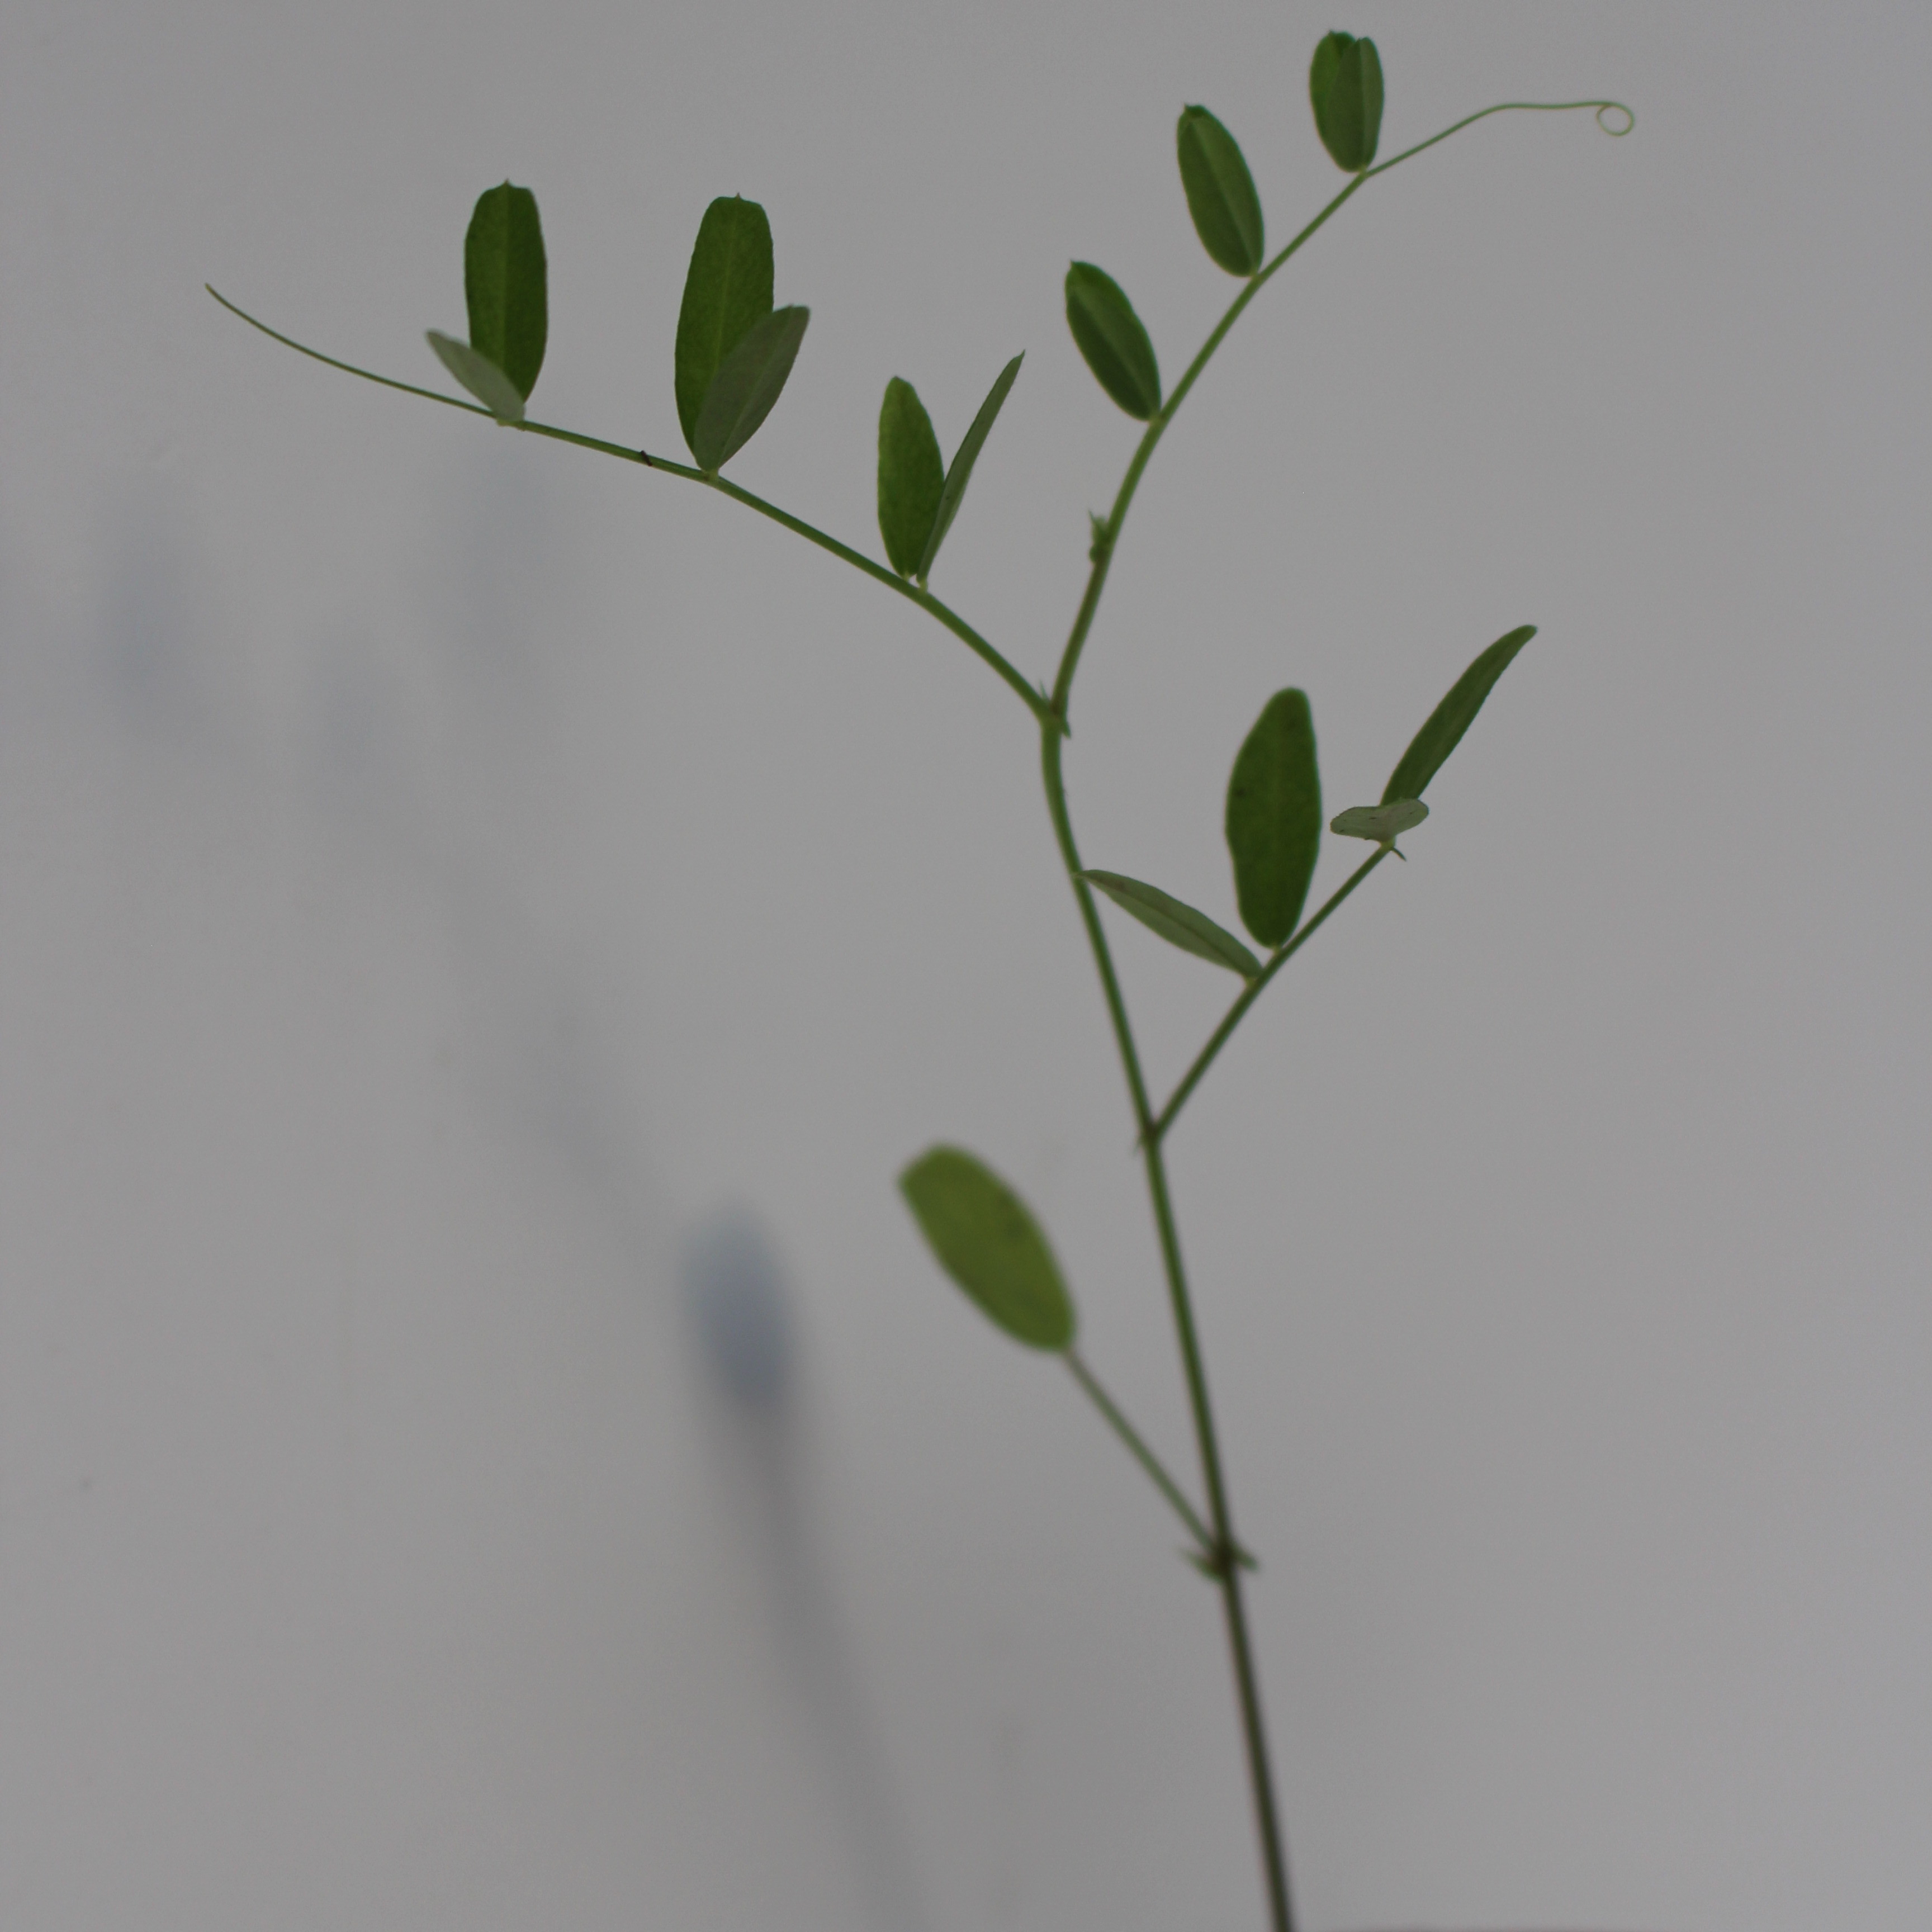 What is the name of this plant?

Vicia sativa
